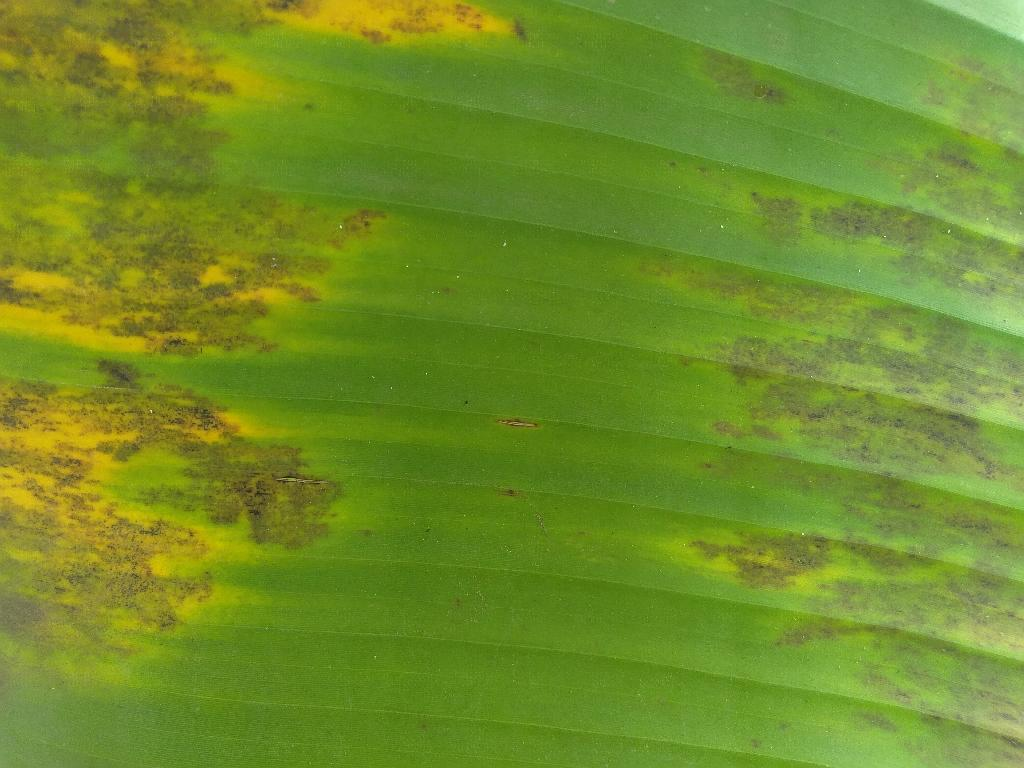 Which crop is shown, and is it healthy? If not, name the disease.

banana, black sigatoka
